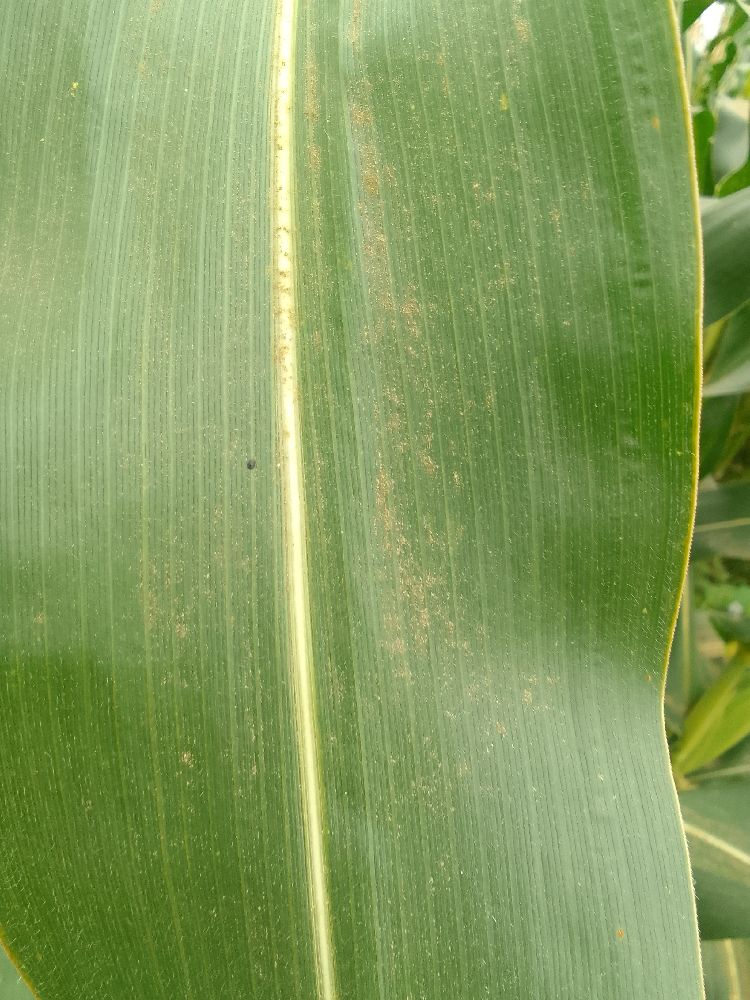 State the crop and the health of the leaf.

maize, healthy
